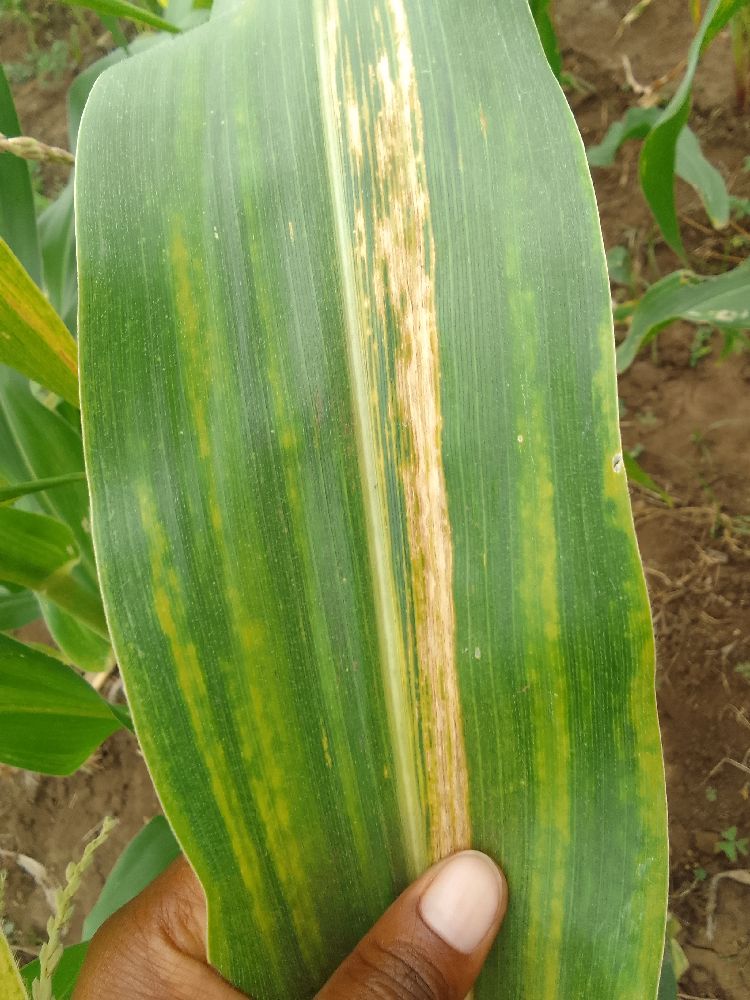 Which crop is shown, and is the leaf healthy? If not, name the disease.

maize, maize lethal necrosis
